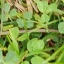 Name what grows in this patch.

unstructured weed
